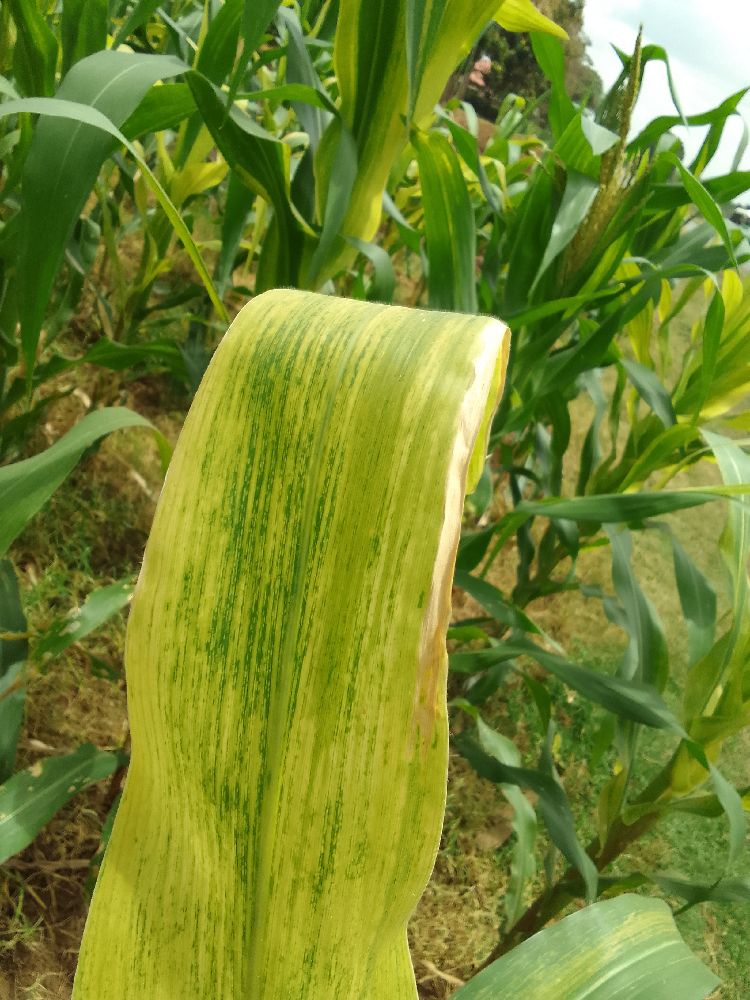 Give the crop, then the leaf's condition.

maize, maize lethal necrosis
